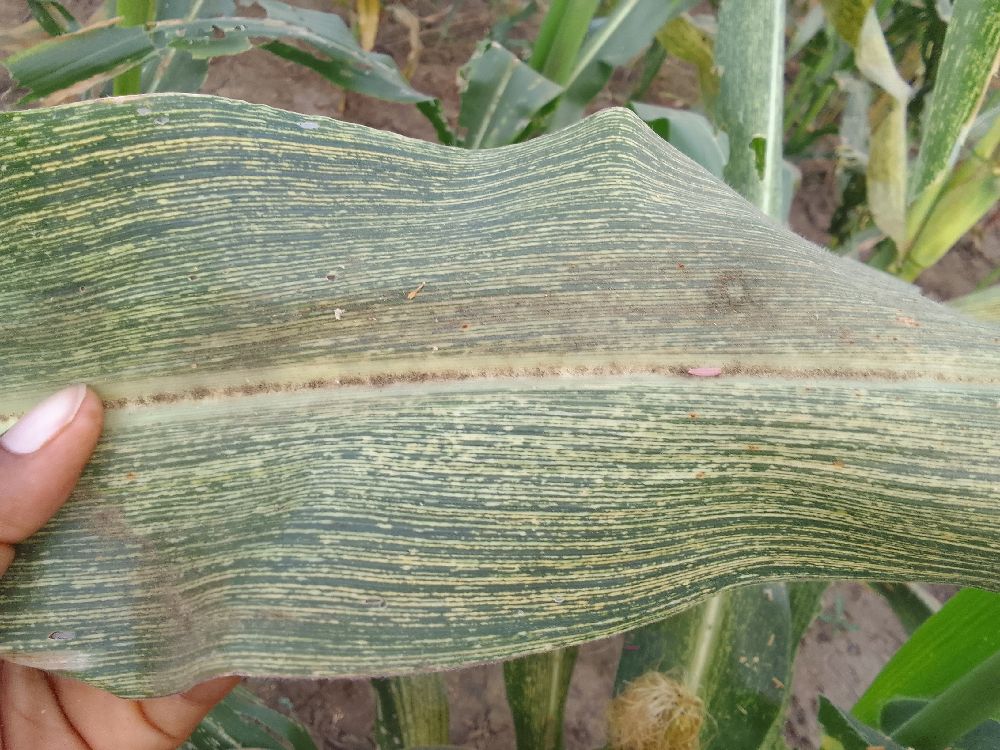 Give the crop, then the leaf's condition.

maize, maize streak virus
